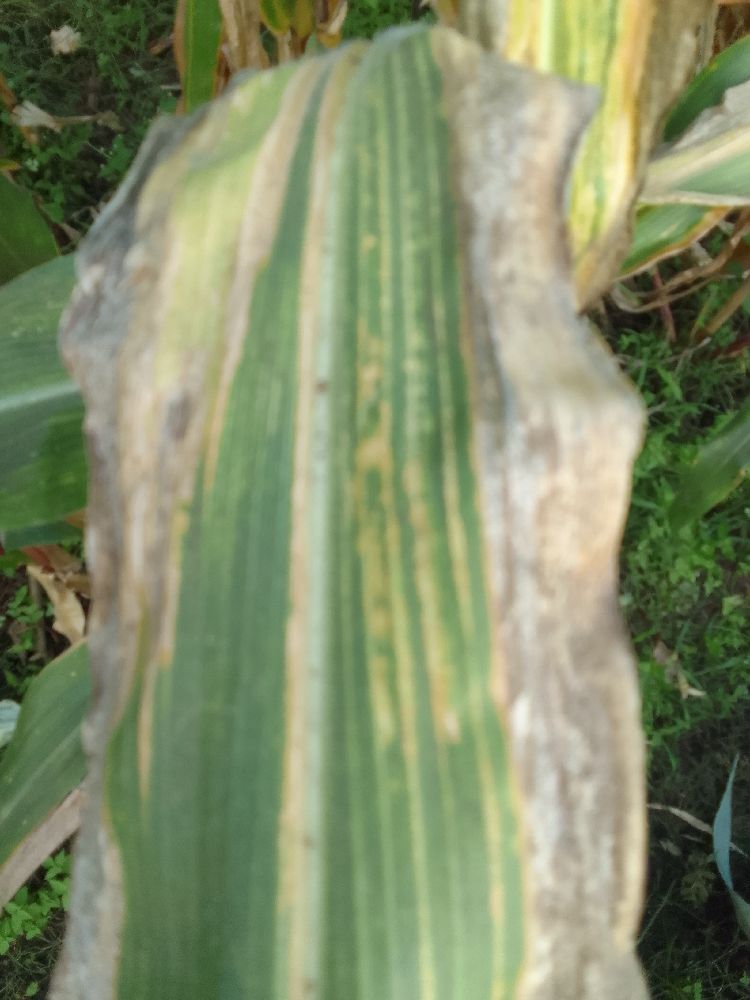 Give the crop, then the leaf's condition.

maize, maize lethal necrosis
